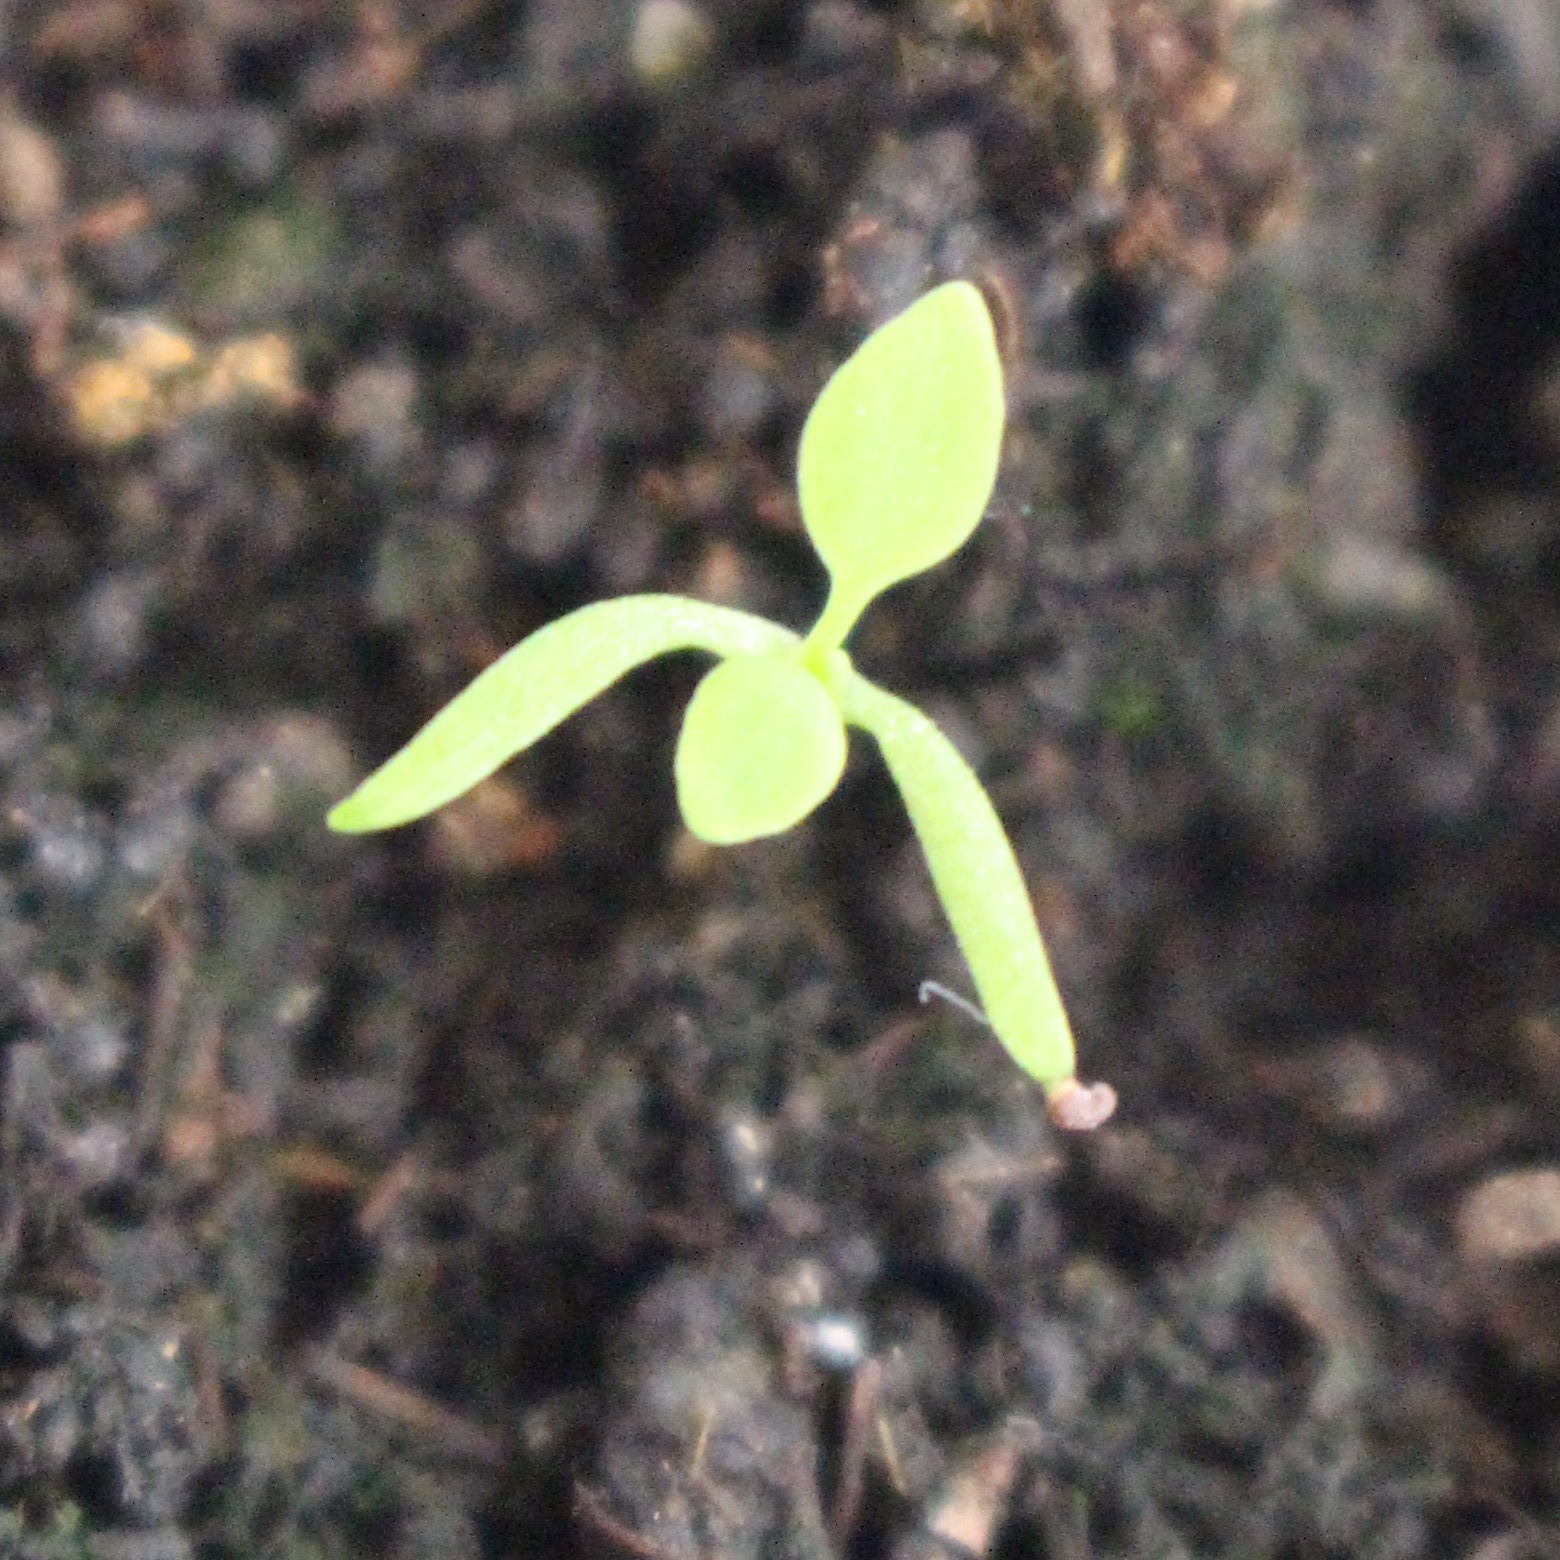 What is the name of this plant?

Papaver rhoeas
